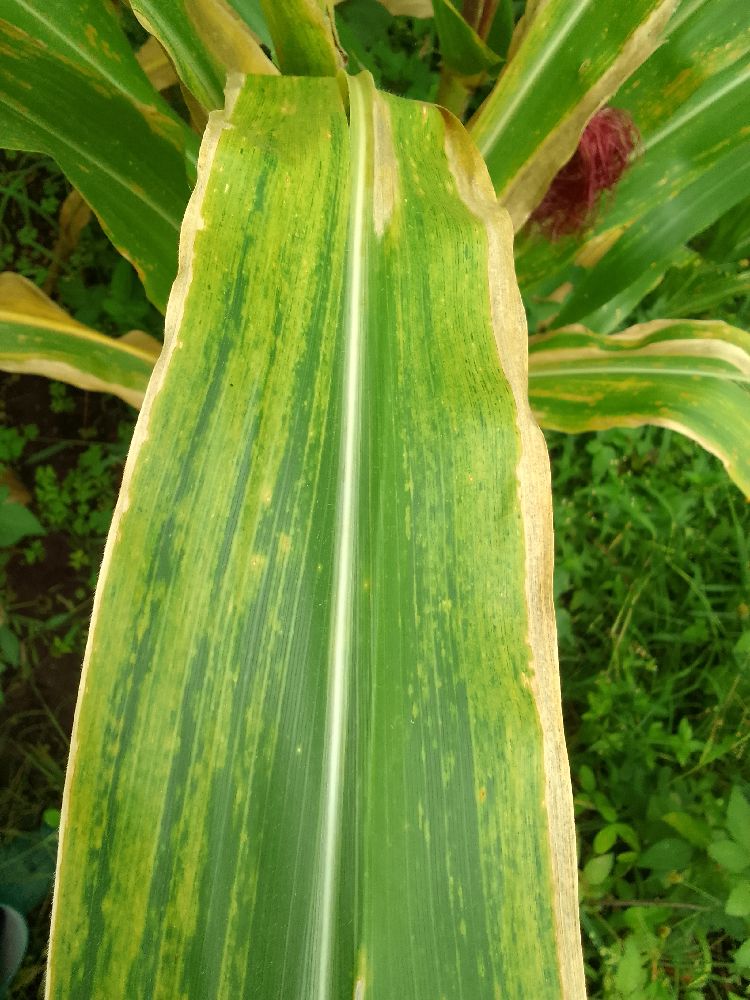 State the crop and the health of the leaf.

maize, maize lethal necrosis
